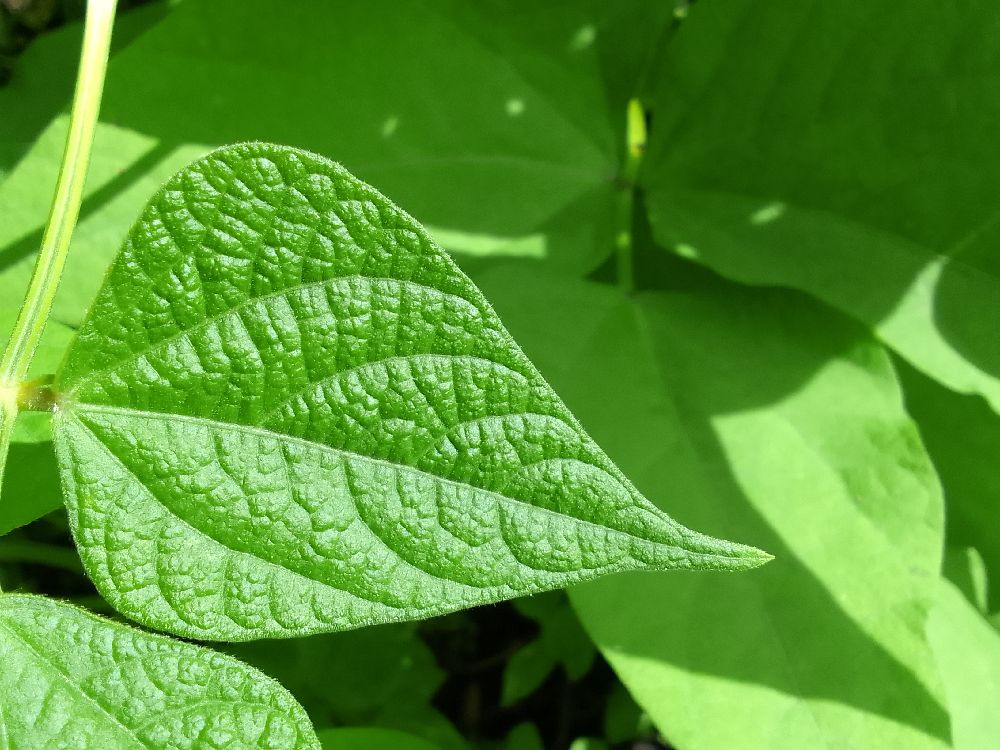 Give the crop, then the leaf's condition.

common bean, healthy
